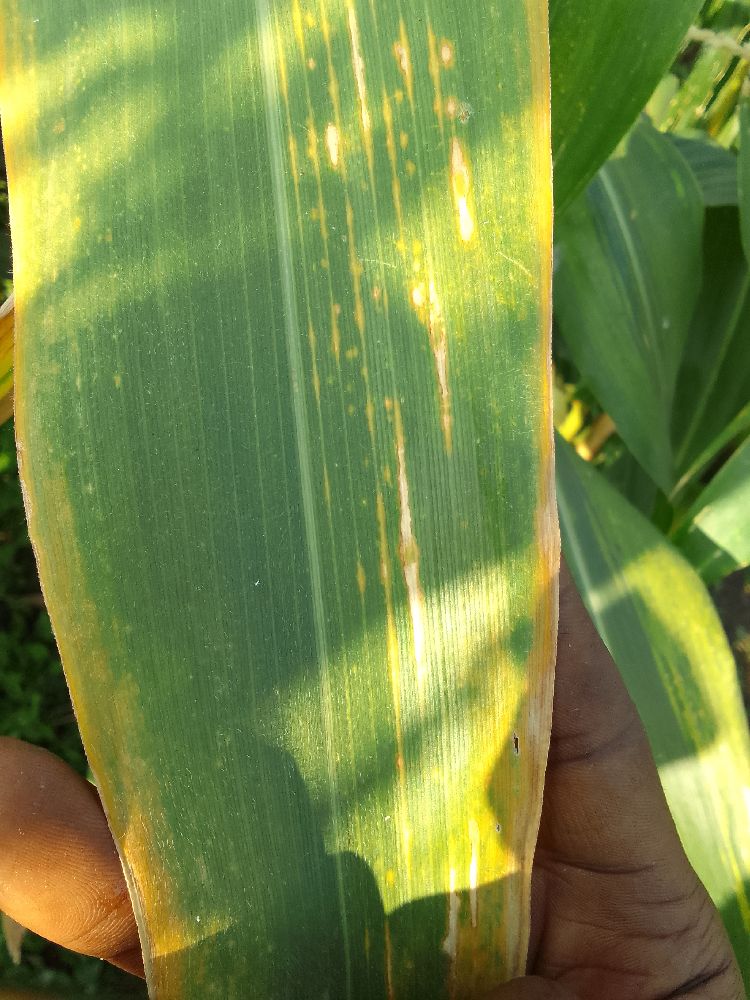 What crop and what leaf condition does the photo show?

maize, maize lethal necrosis
